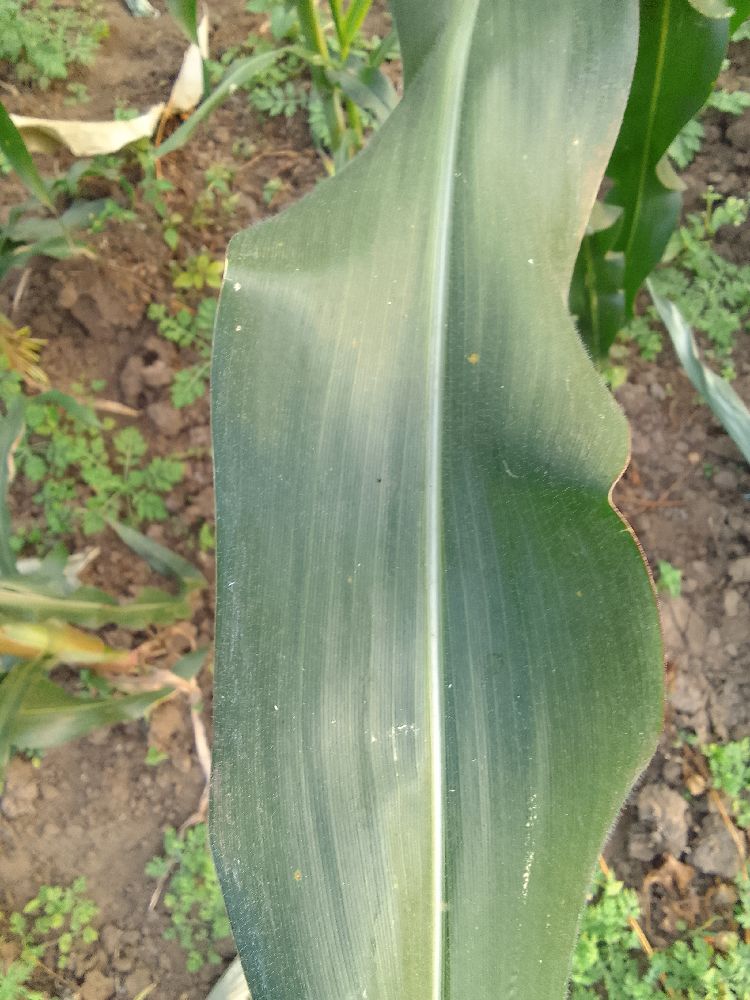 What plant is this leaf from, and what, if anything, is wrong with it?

maize, healthy
